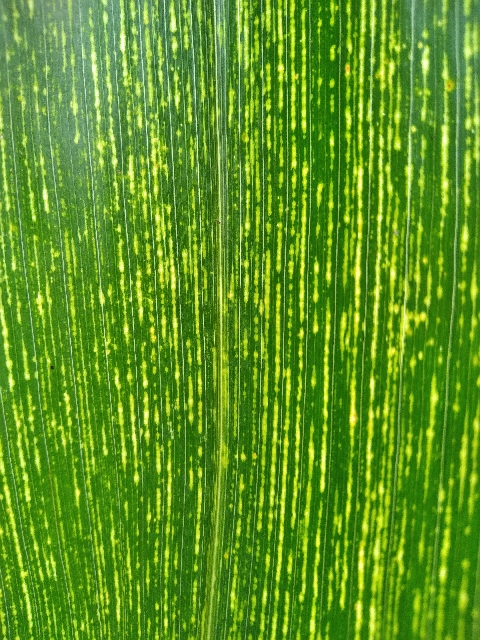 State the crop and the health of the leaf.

maize, maize streak virus
